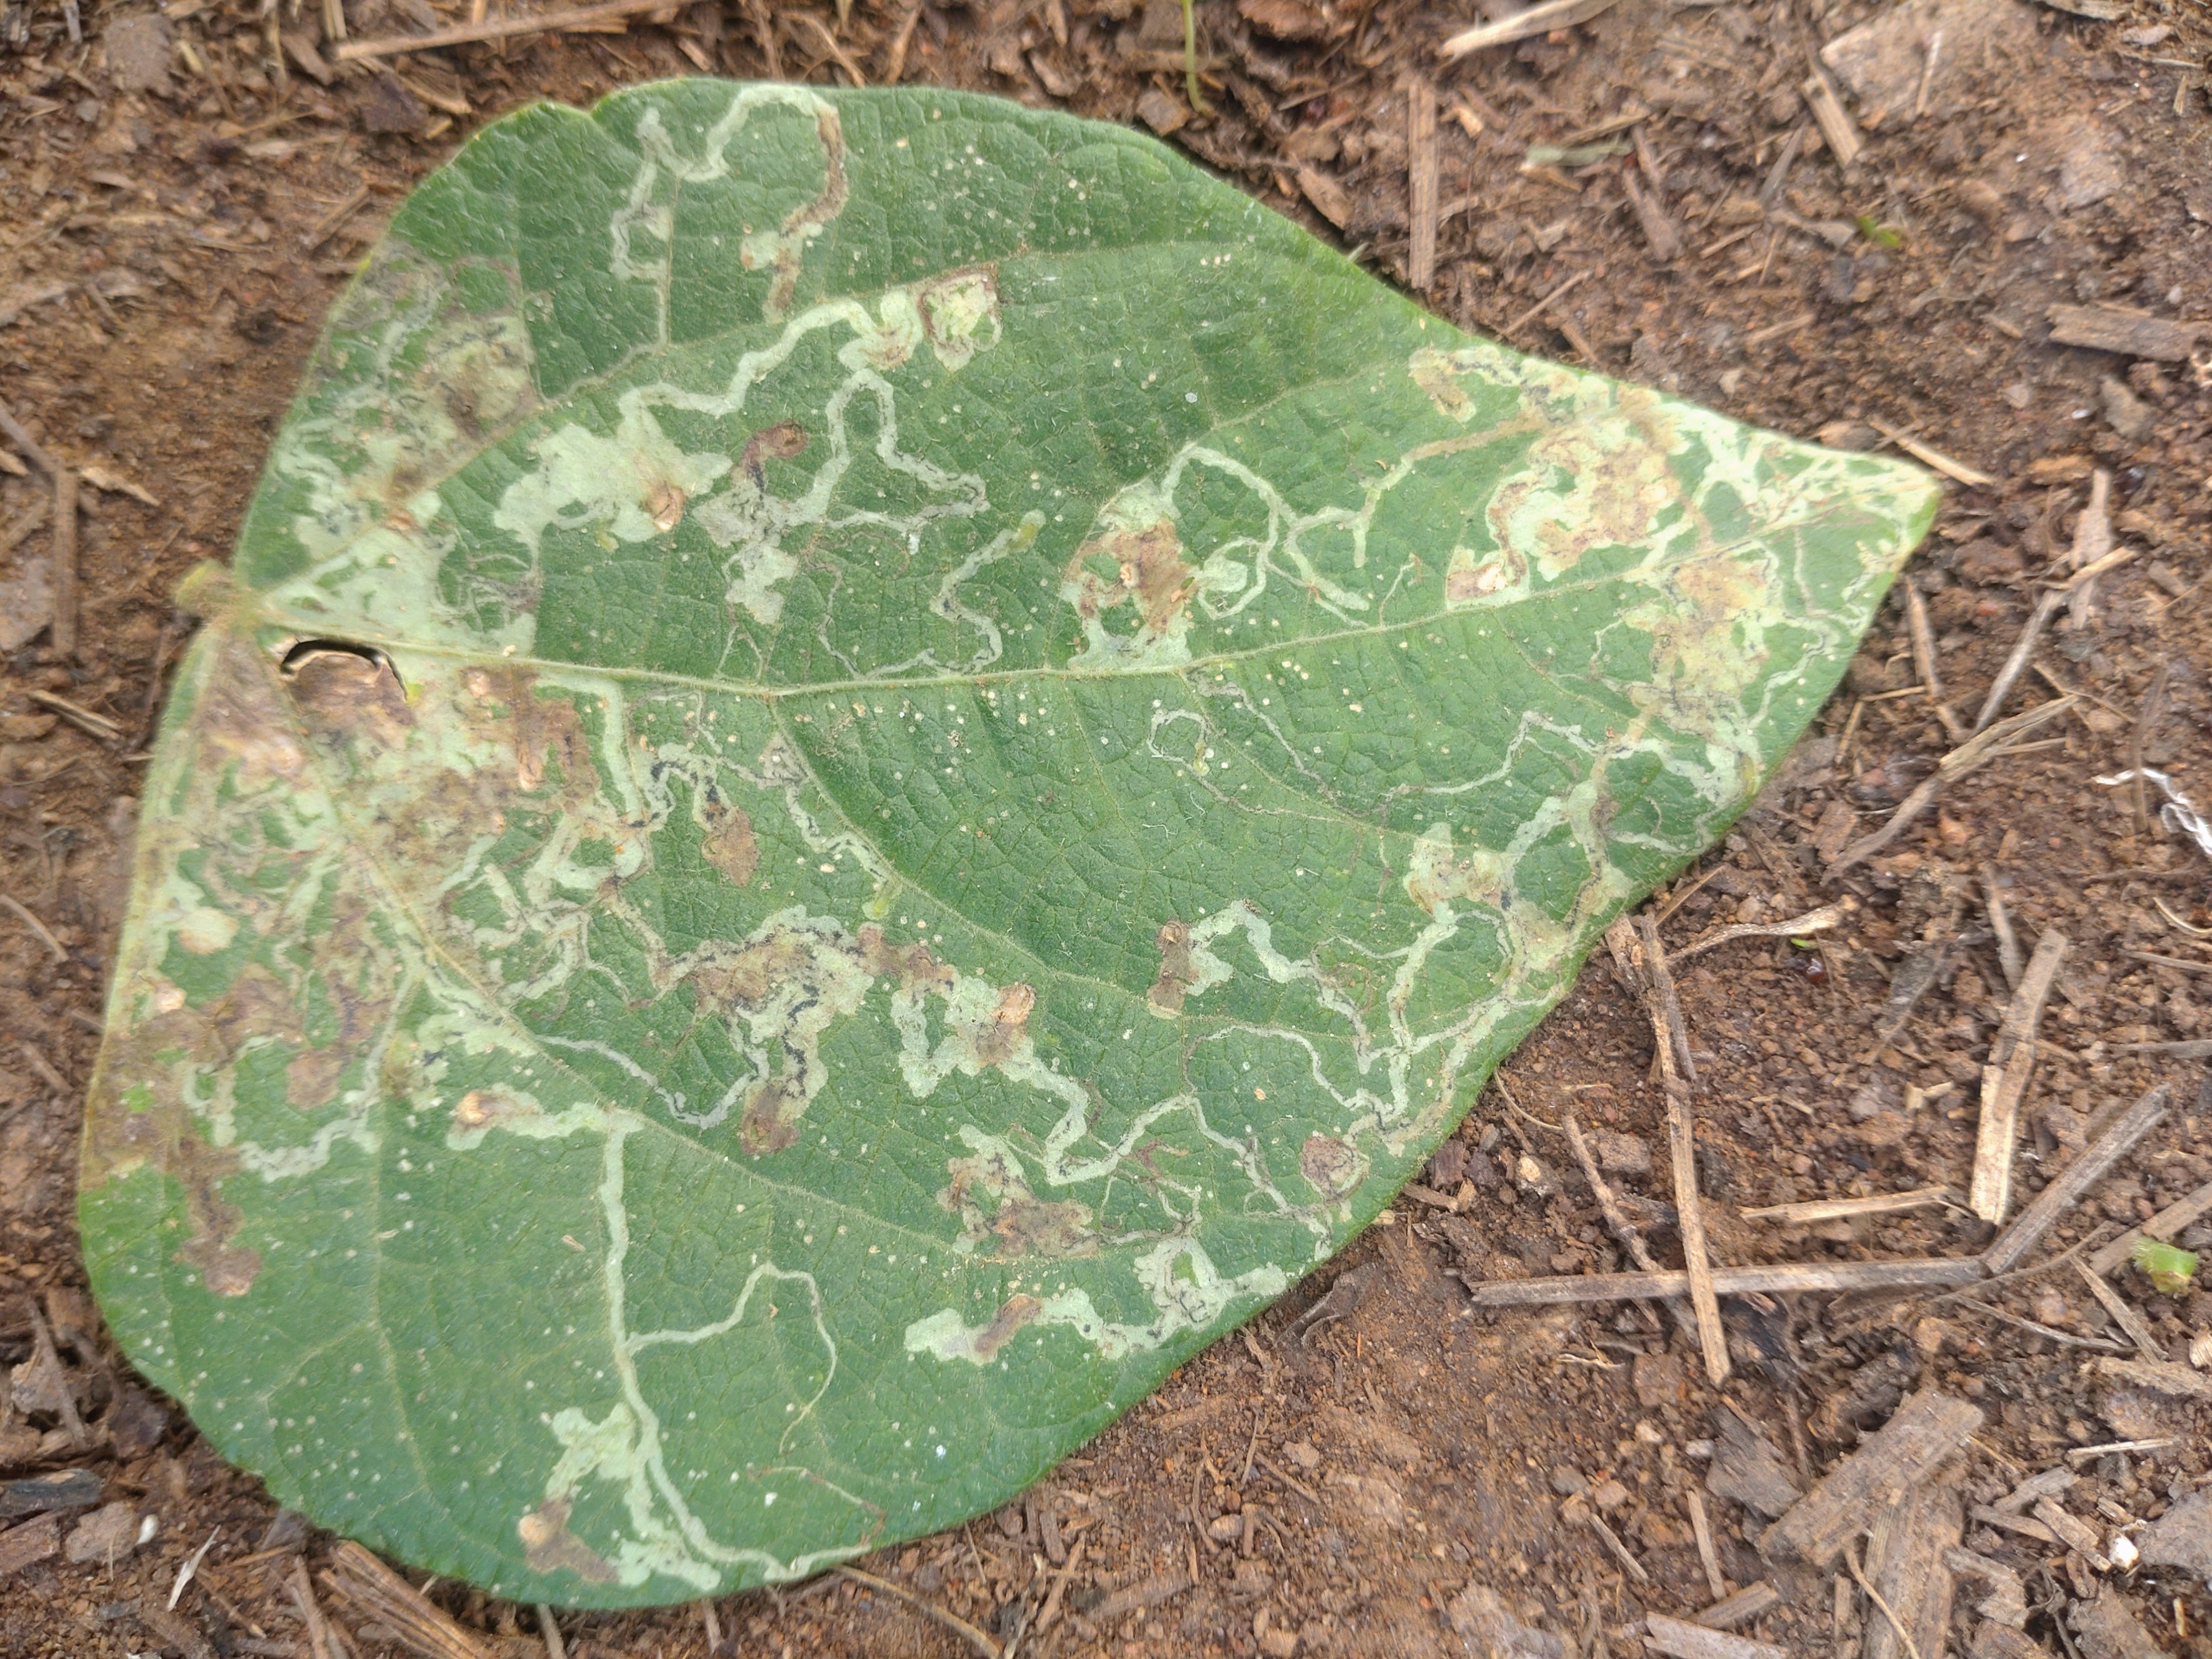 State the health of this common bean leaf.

anthracnose
